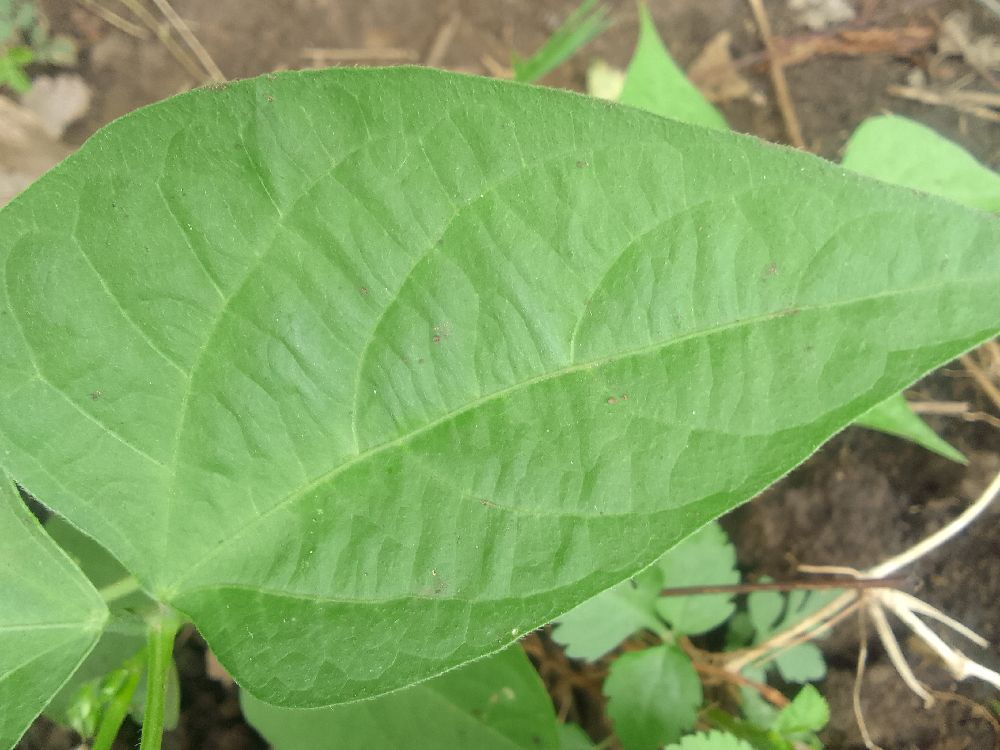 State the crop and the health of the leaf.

common bean, healthy
